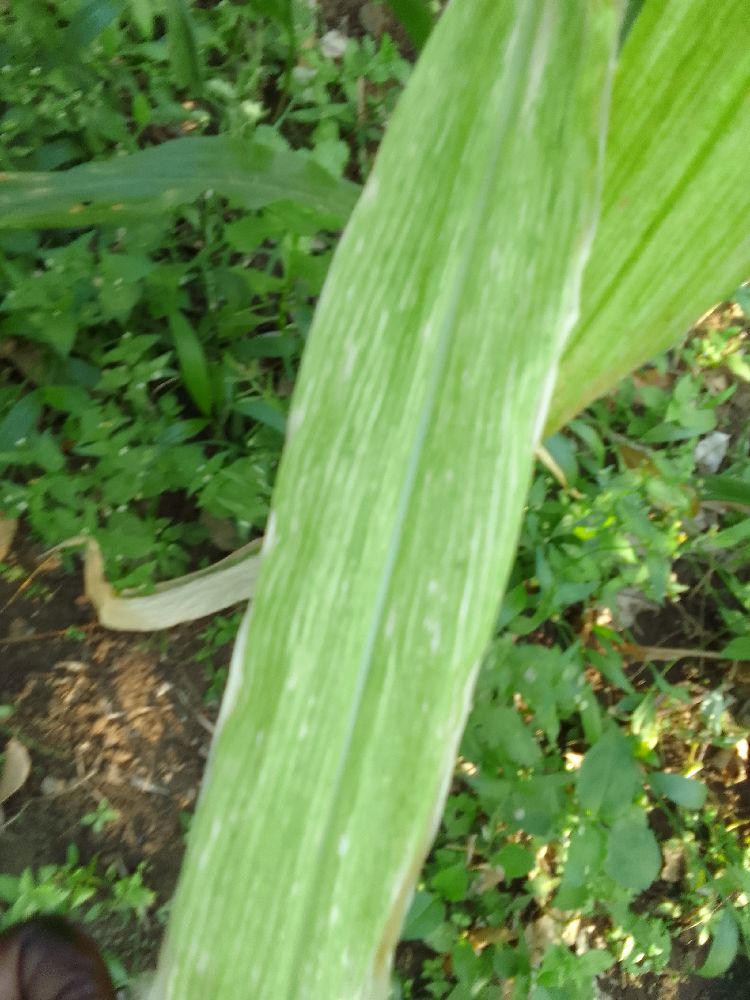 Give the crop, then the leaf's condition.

maize, maize lethal necrosis
